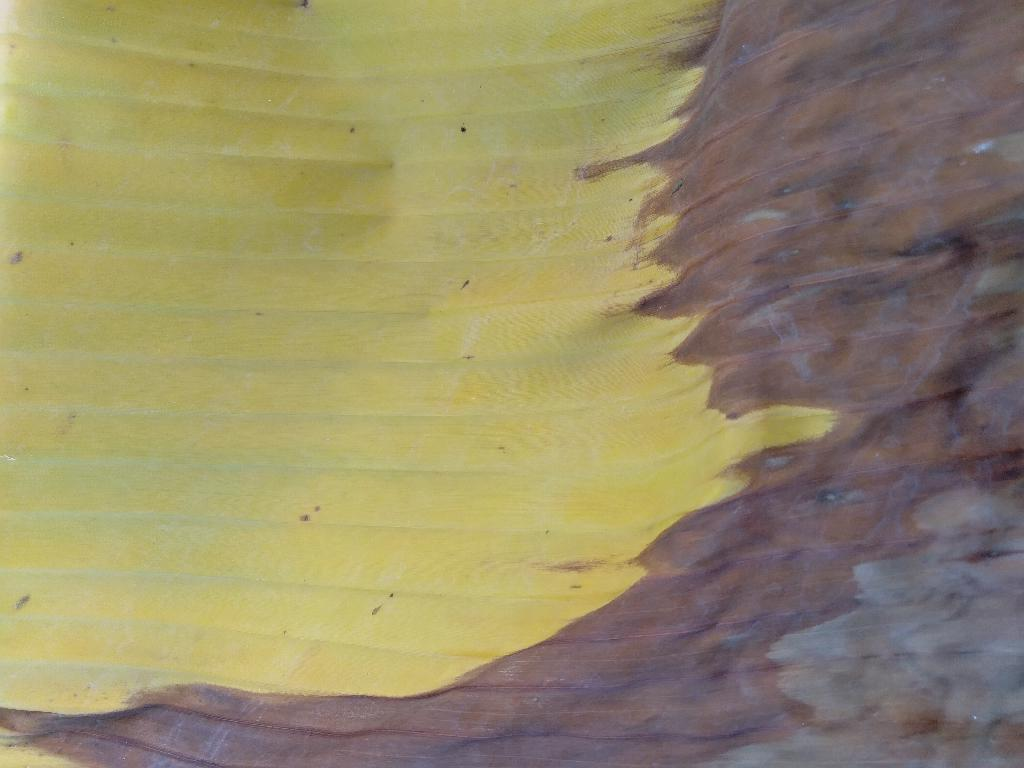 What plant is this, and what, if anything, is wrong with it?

banana, fusarium wilt race 1
